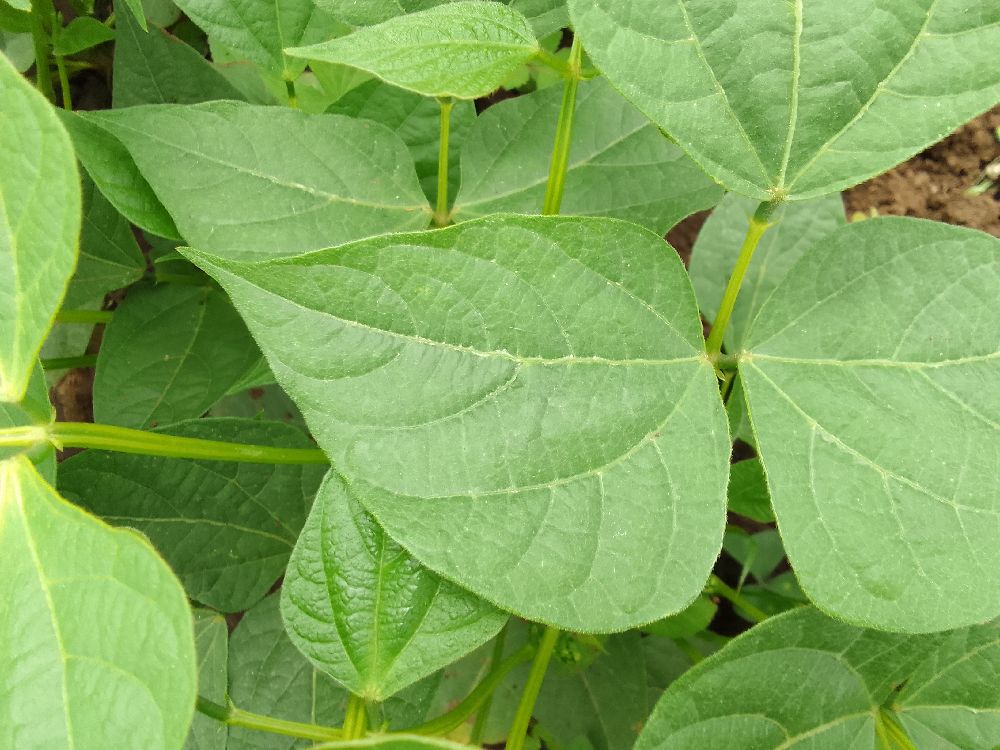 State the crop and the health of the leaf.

common bean, healthy
